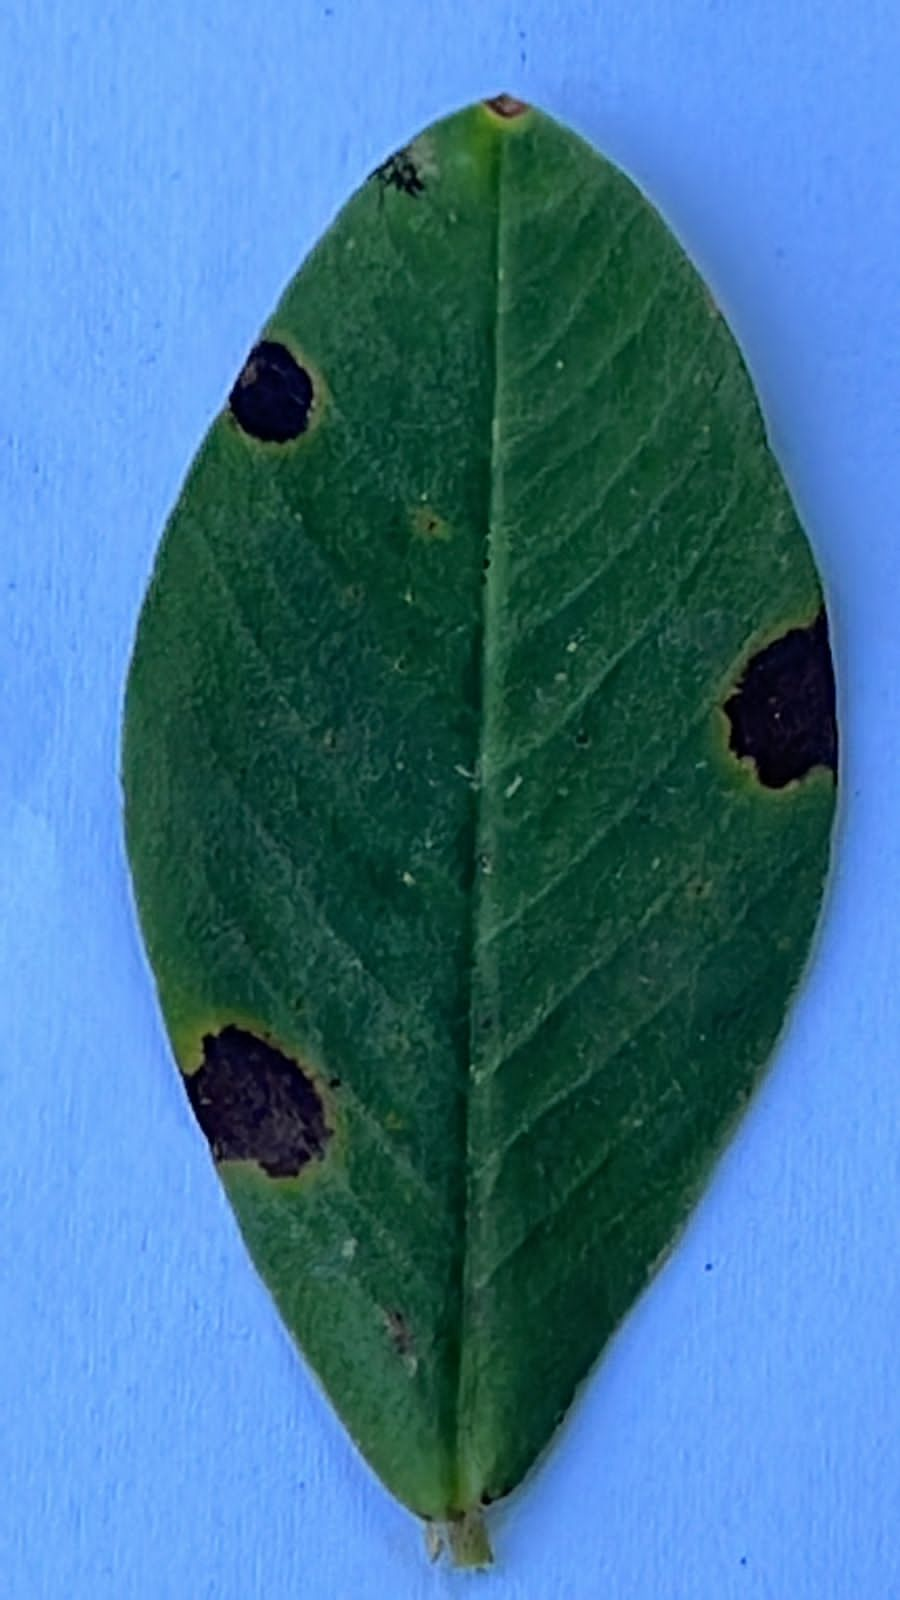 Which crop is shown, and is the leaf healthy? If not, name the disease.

peanut, nothapassalora personata
